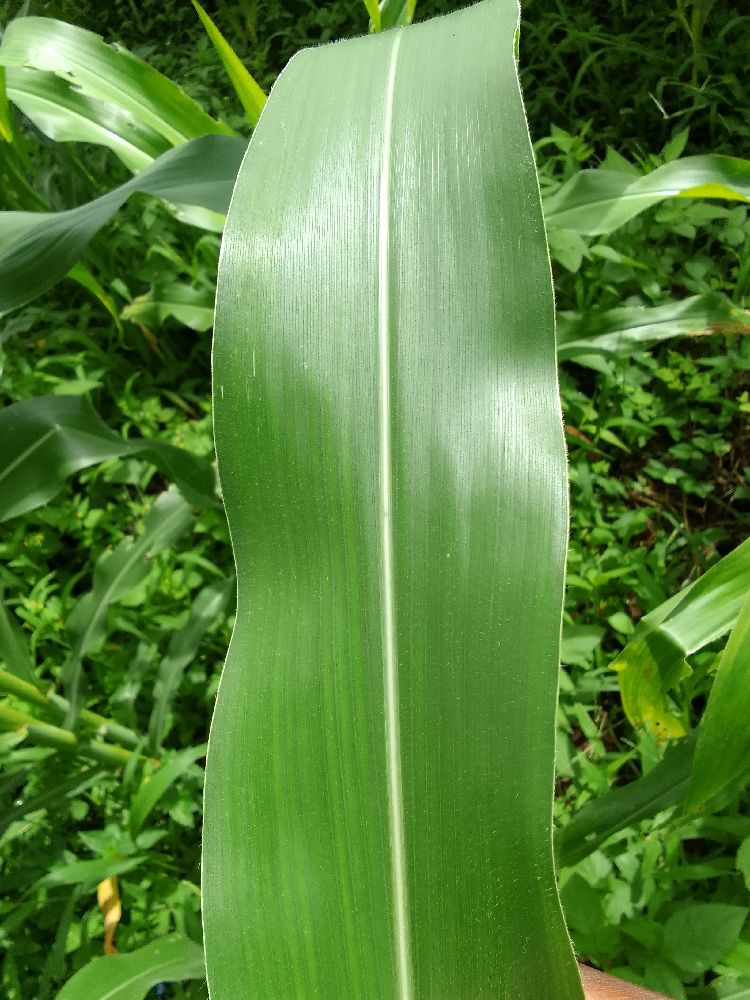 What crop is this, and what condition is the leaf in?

maize, healthy
